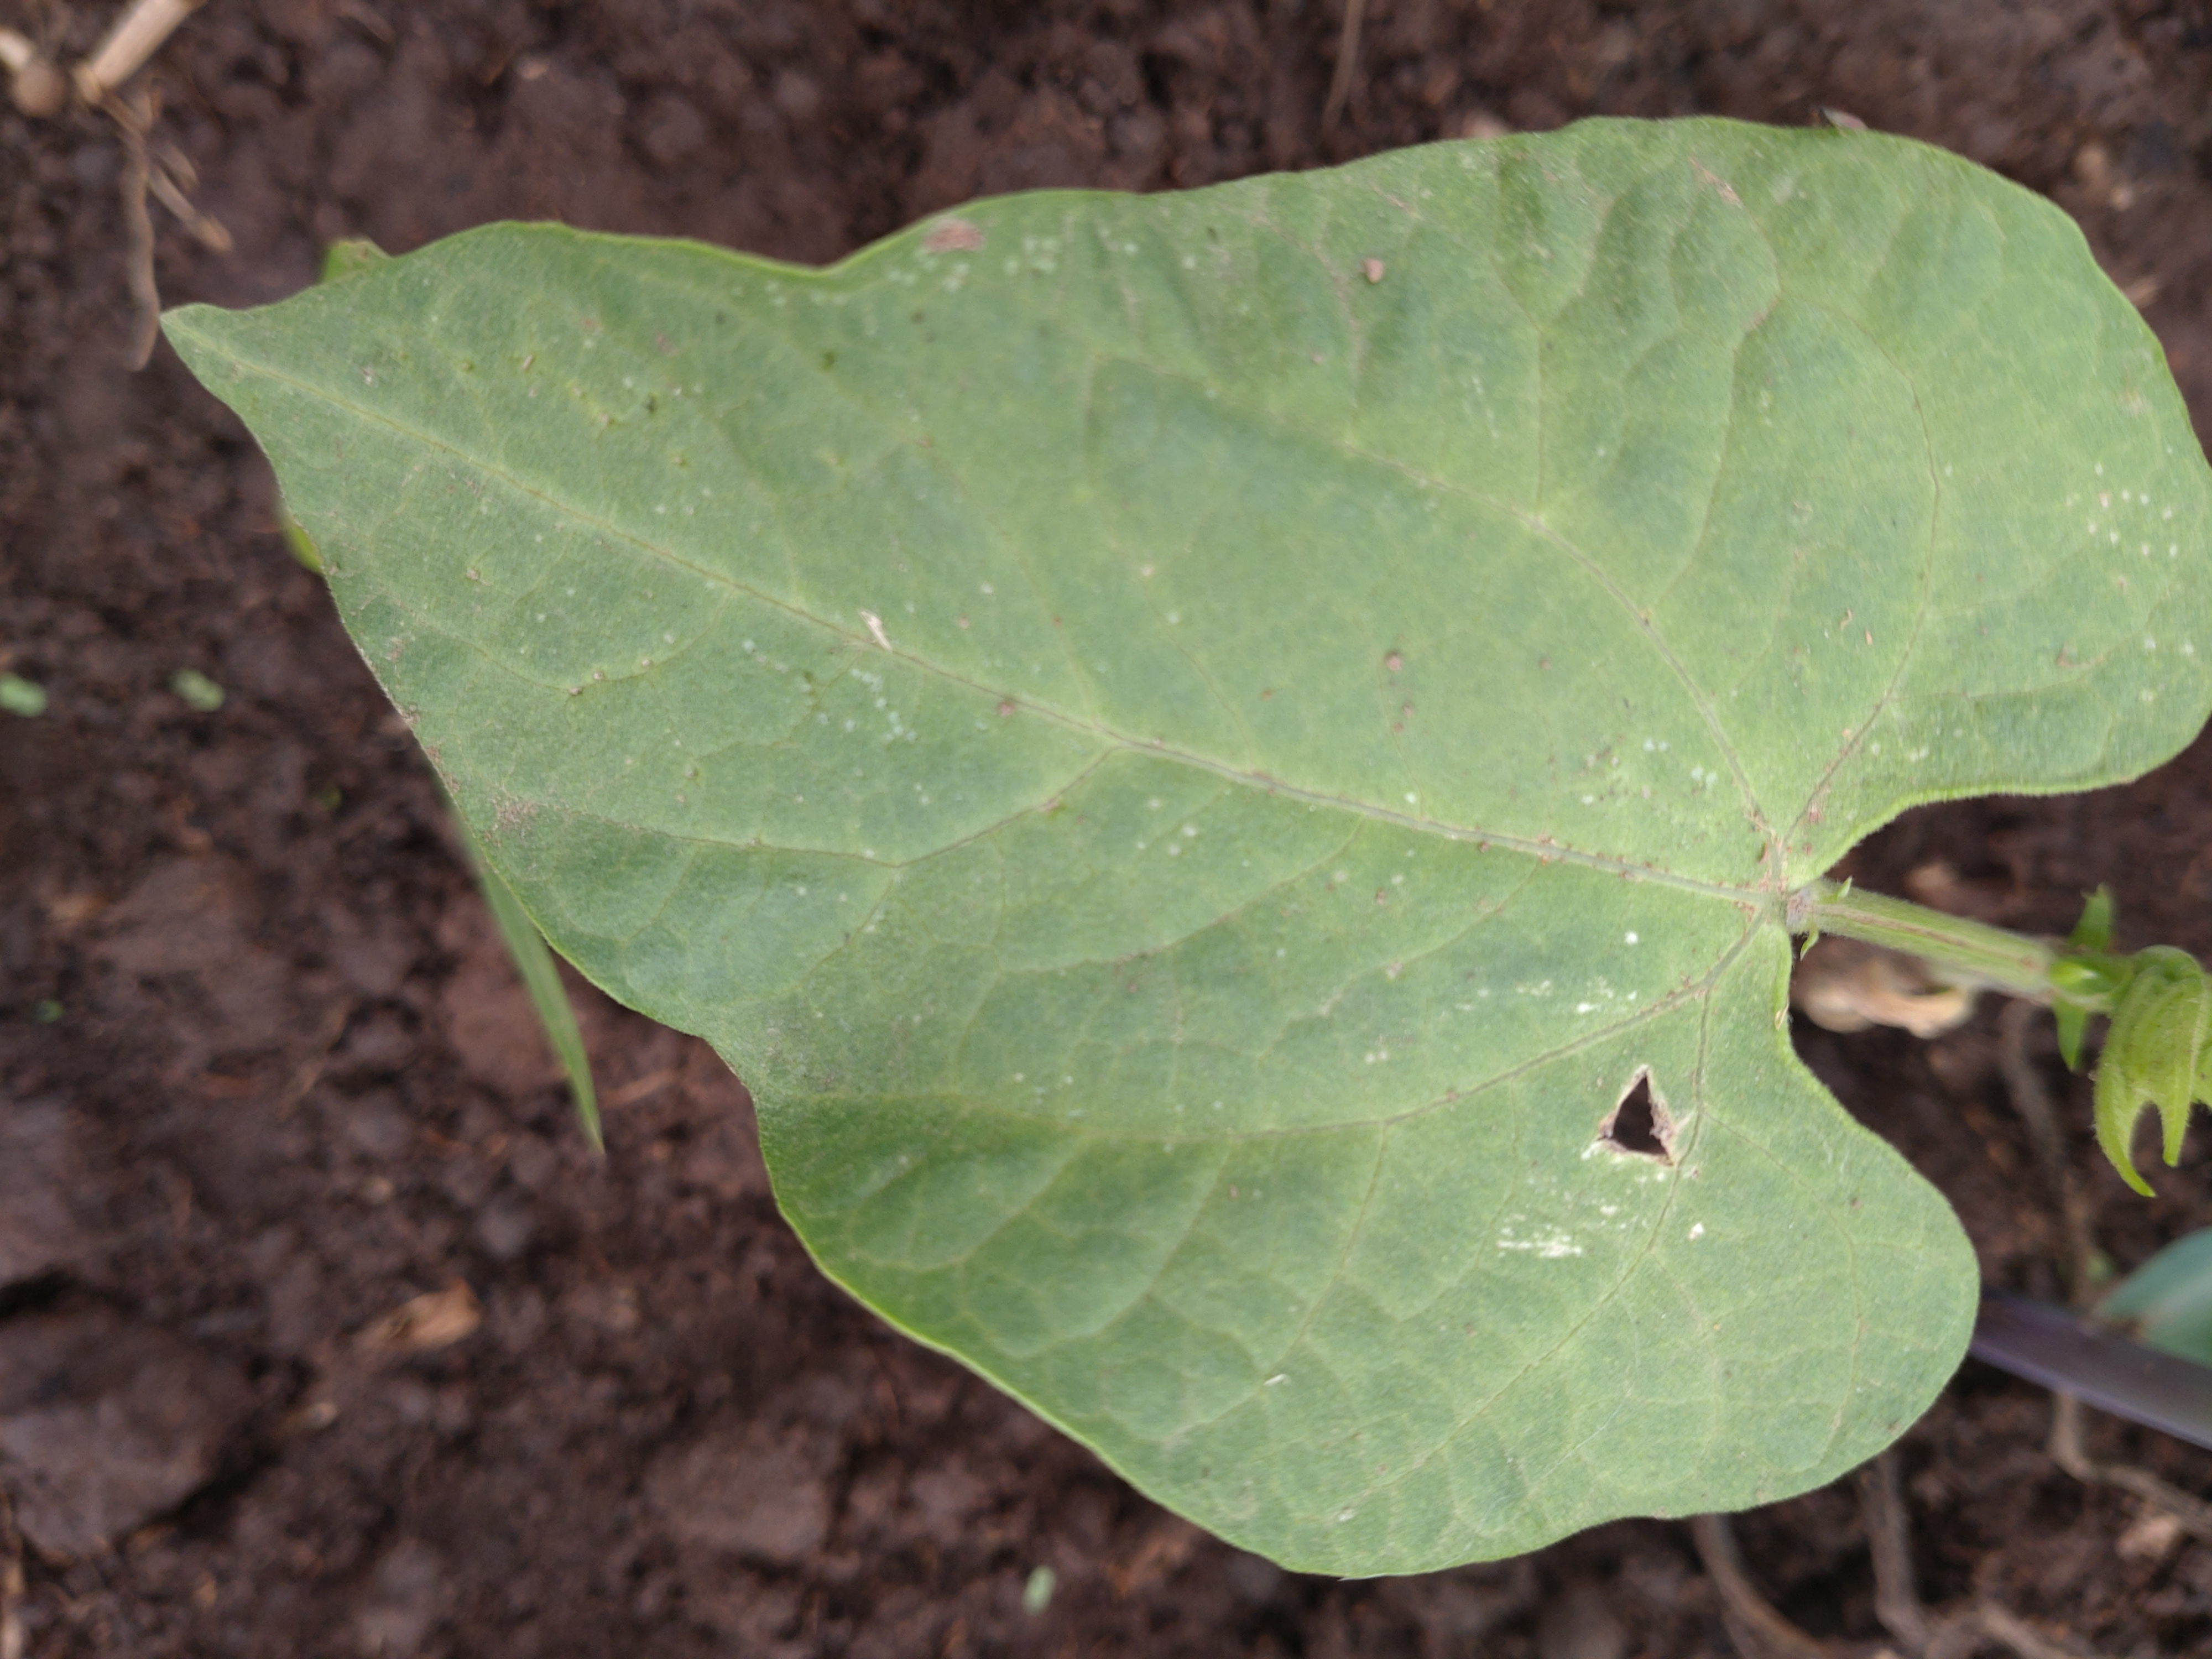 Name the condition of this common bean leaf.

healthy
